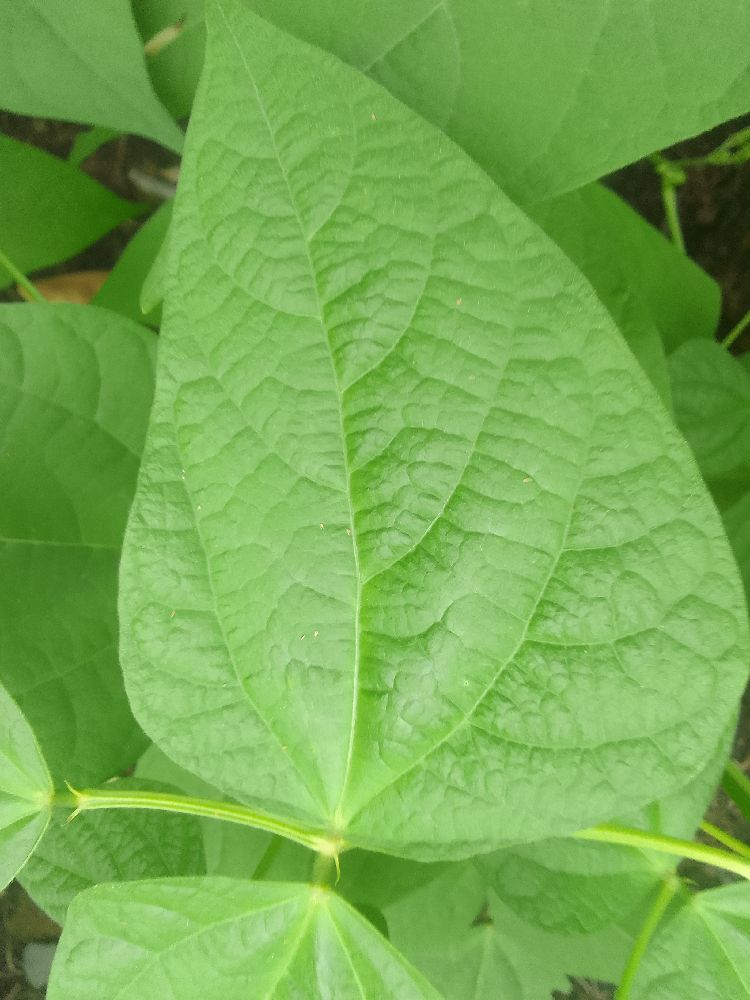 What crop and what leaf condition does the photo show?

common bean, healthy
